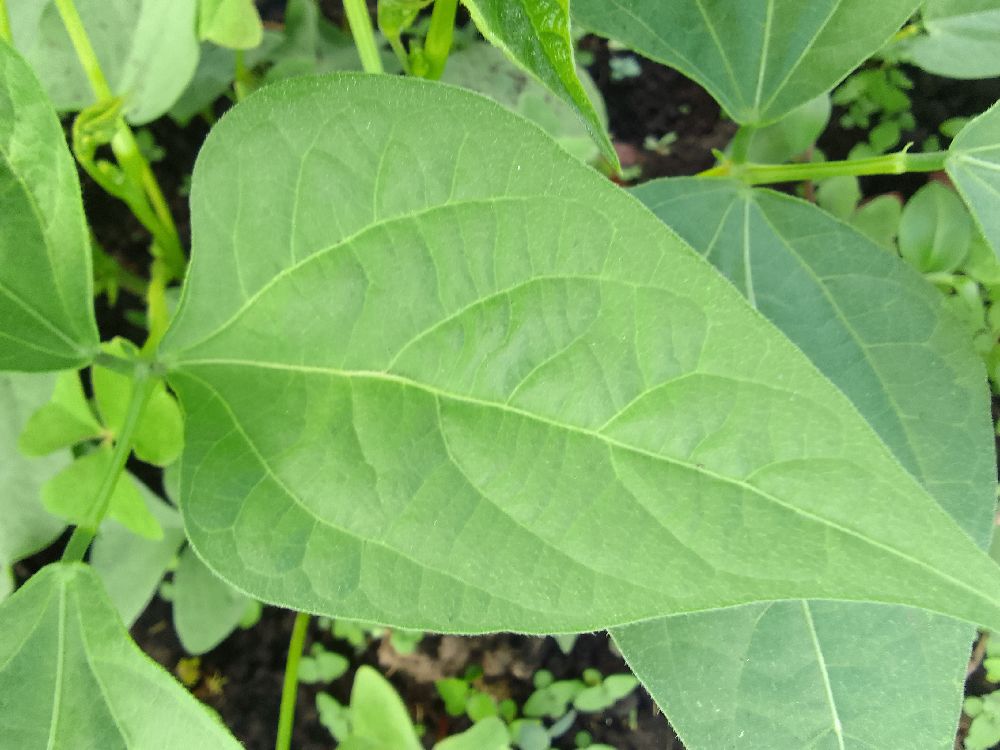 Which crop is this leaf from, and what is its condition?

common bean, healthy
